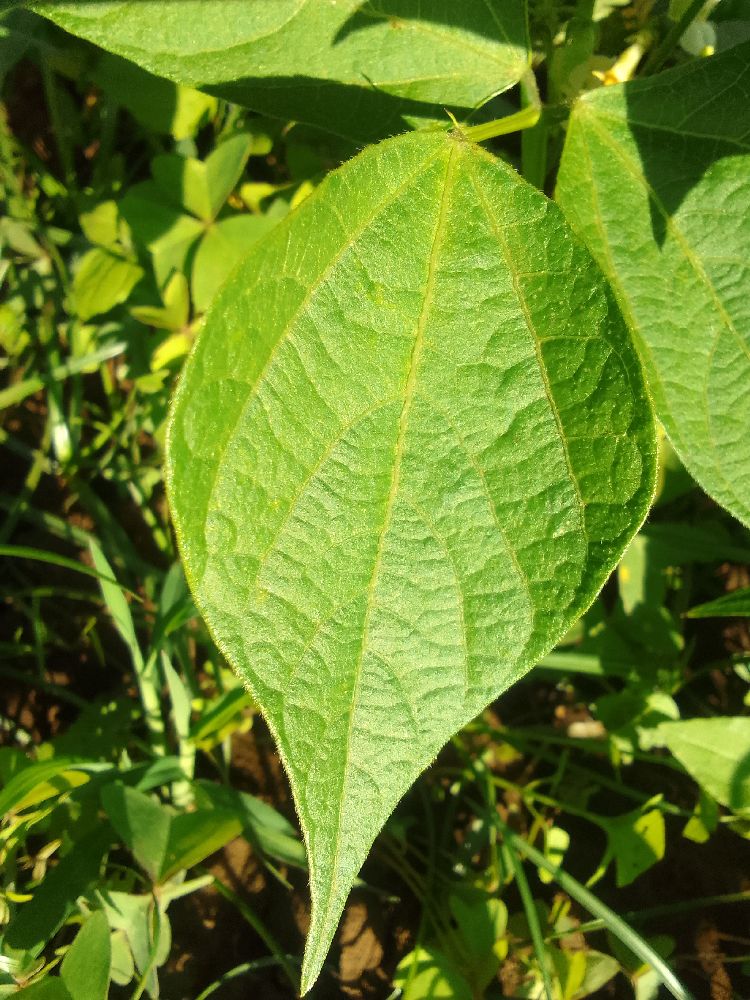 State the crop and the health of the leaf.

common bean, healthy
